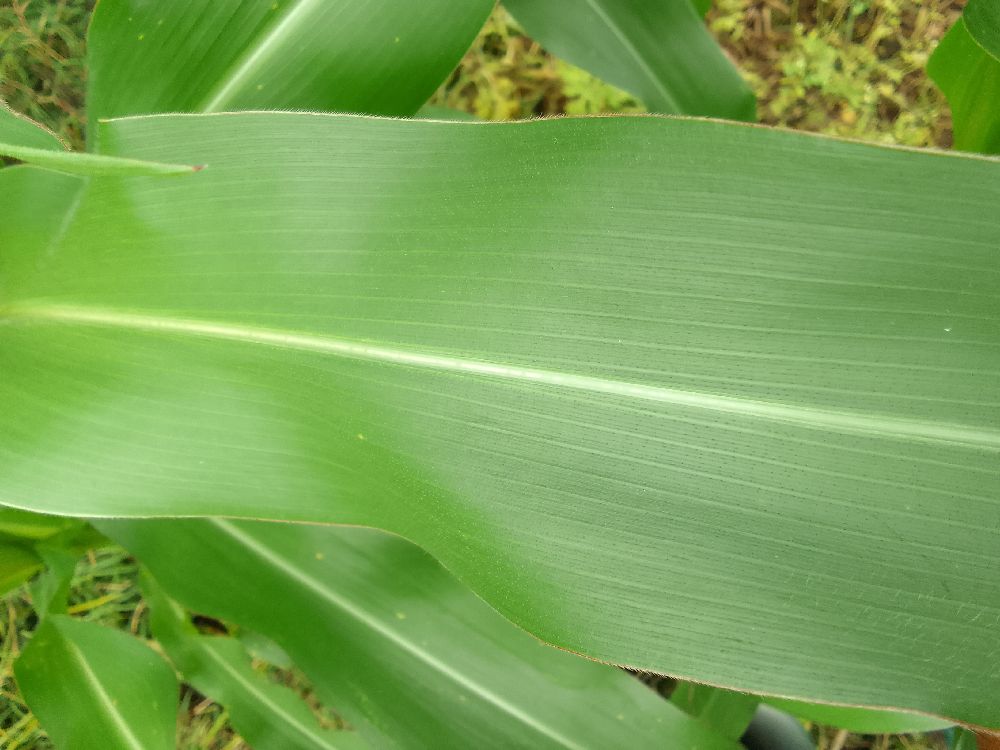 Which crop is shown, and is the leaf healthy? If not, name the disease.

maize, healthy
